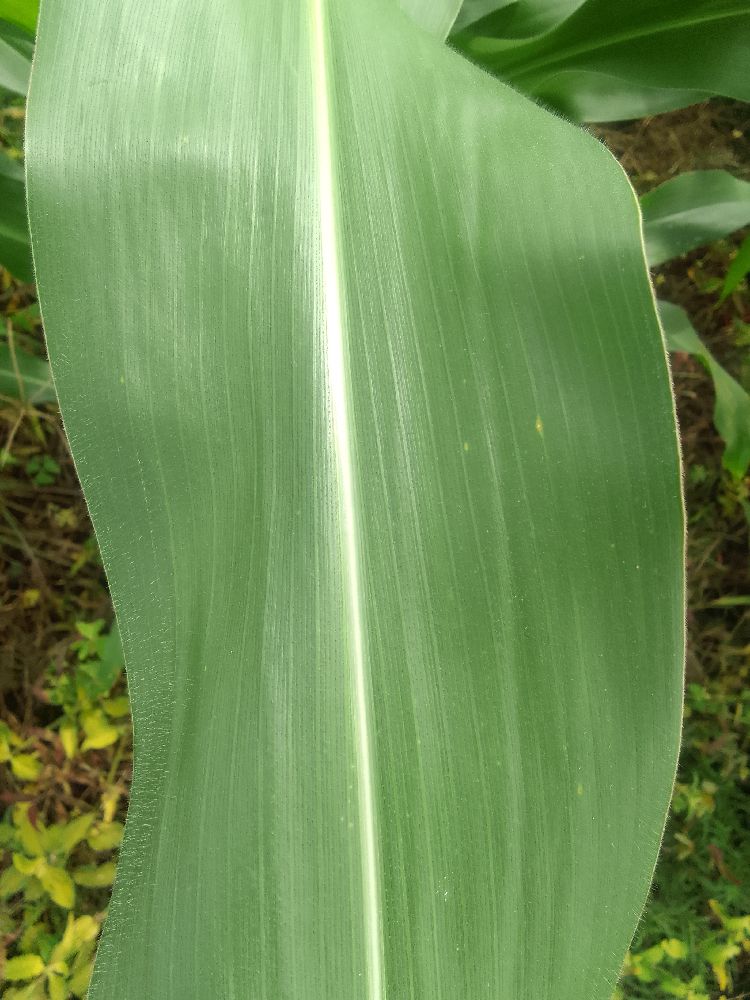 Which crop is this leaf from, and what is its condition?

maize, healthy
